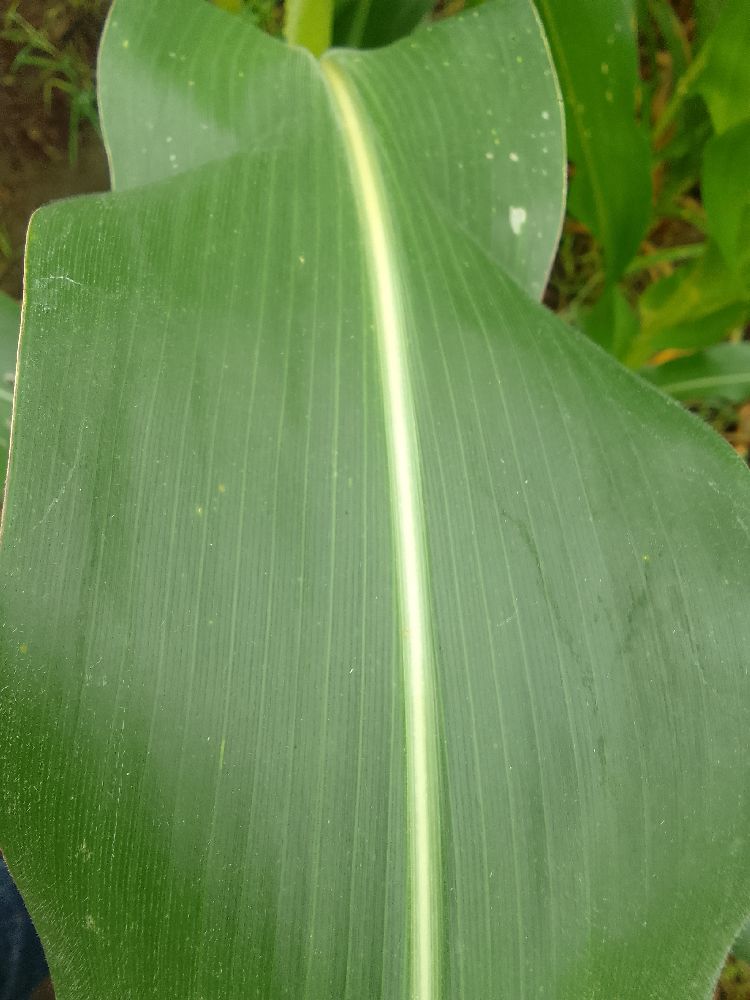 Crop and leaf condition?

maize, healthy
